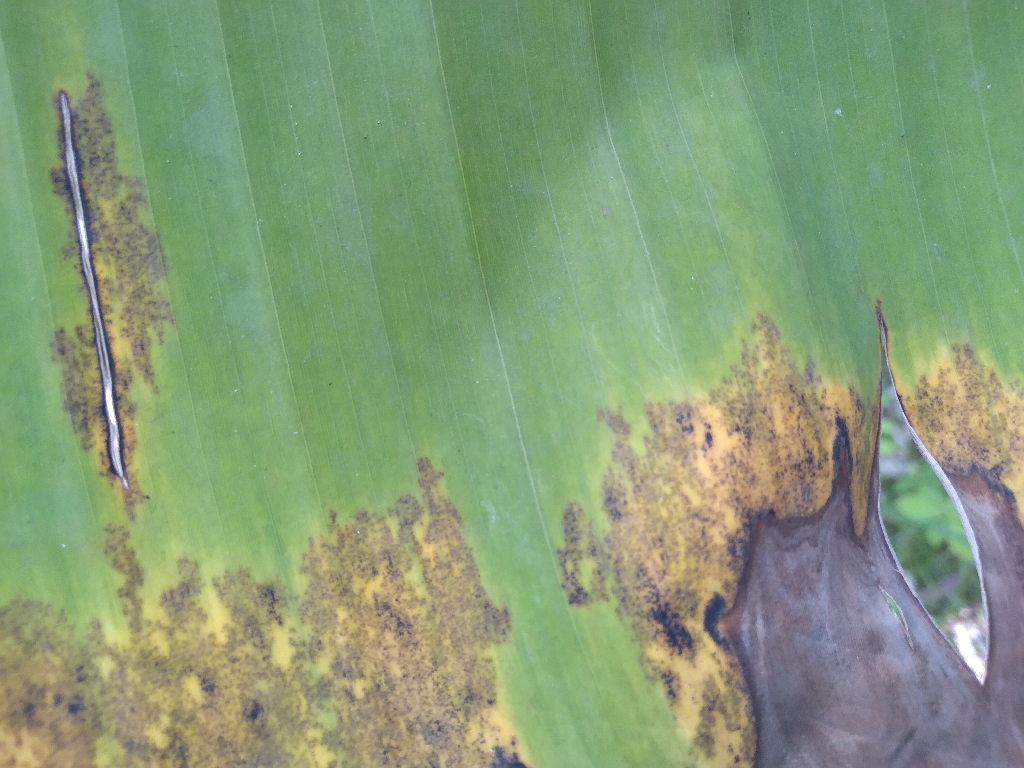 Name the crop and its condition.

banana, black sigatoka
